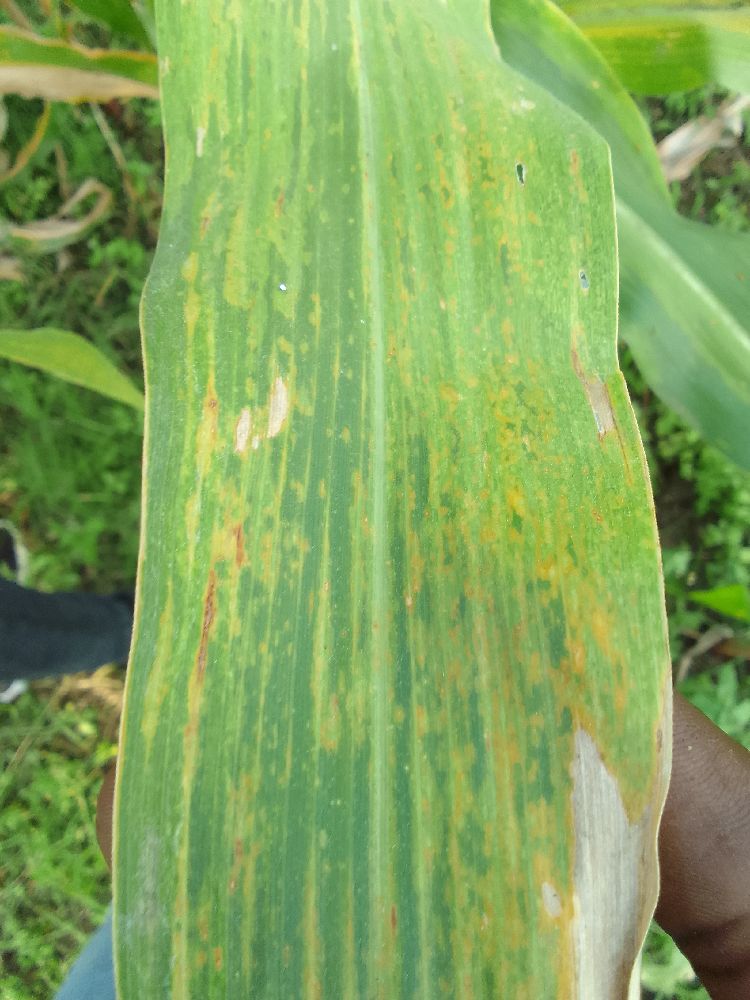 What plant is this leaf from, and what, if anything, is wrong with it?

maize, maize lethal necrosis
